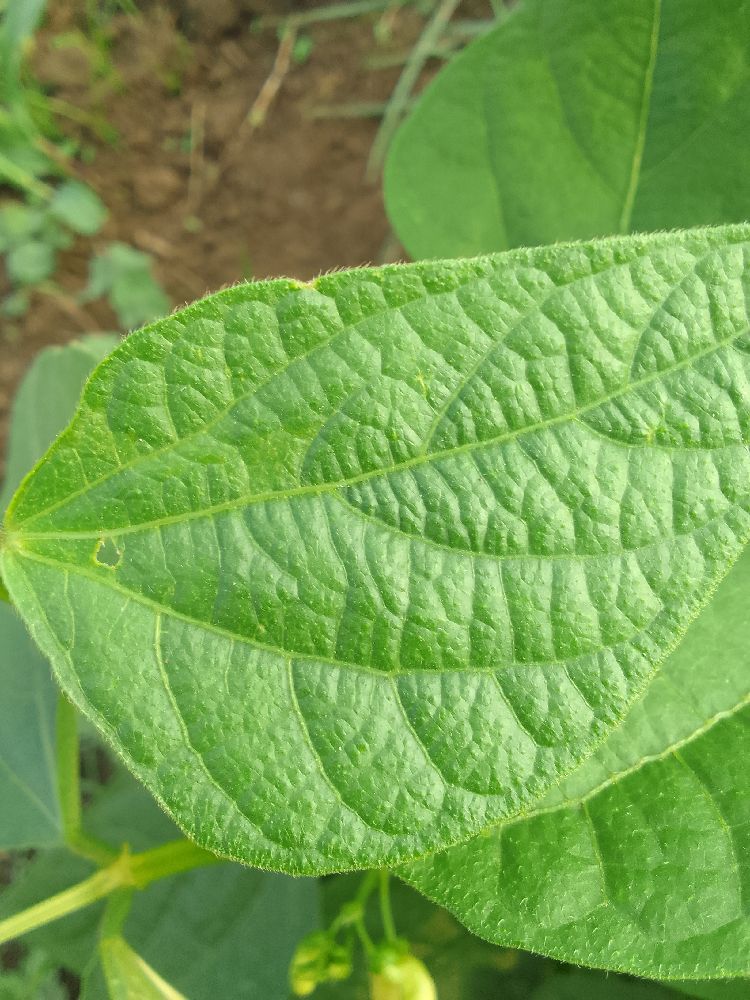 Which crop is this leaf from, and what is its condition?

common bean, healthy
